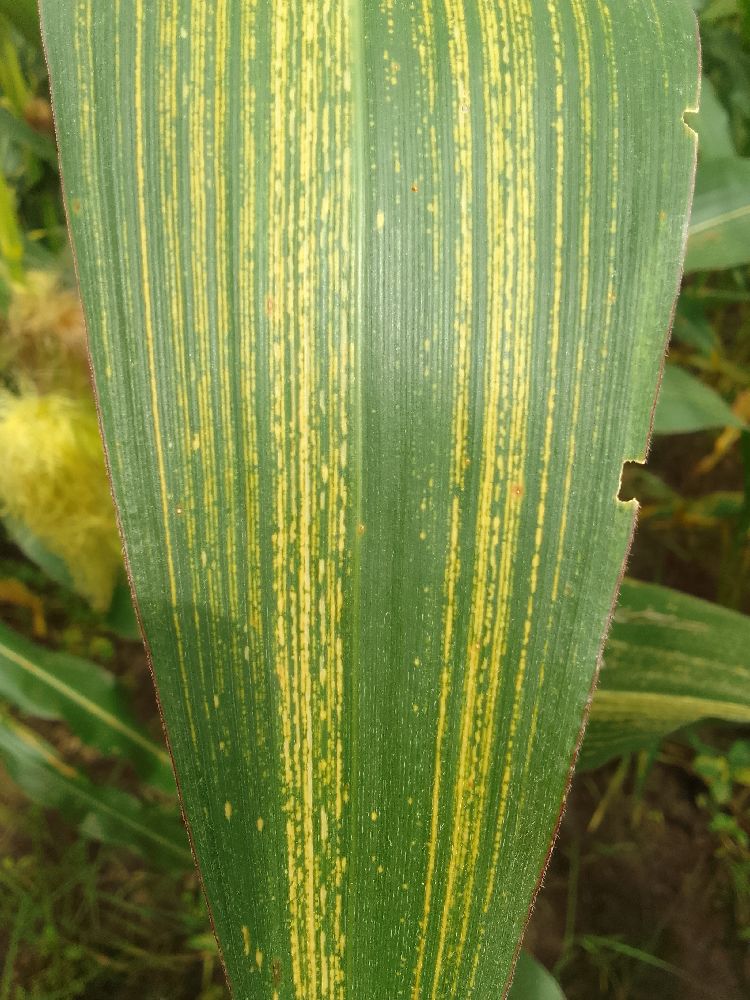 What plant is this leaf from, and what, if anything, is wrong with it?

maize, maize streak virus
